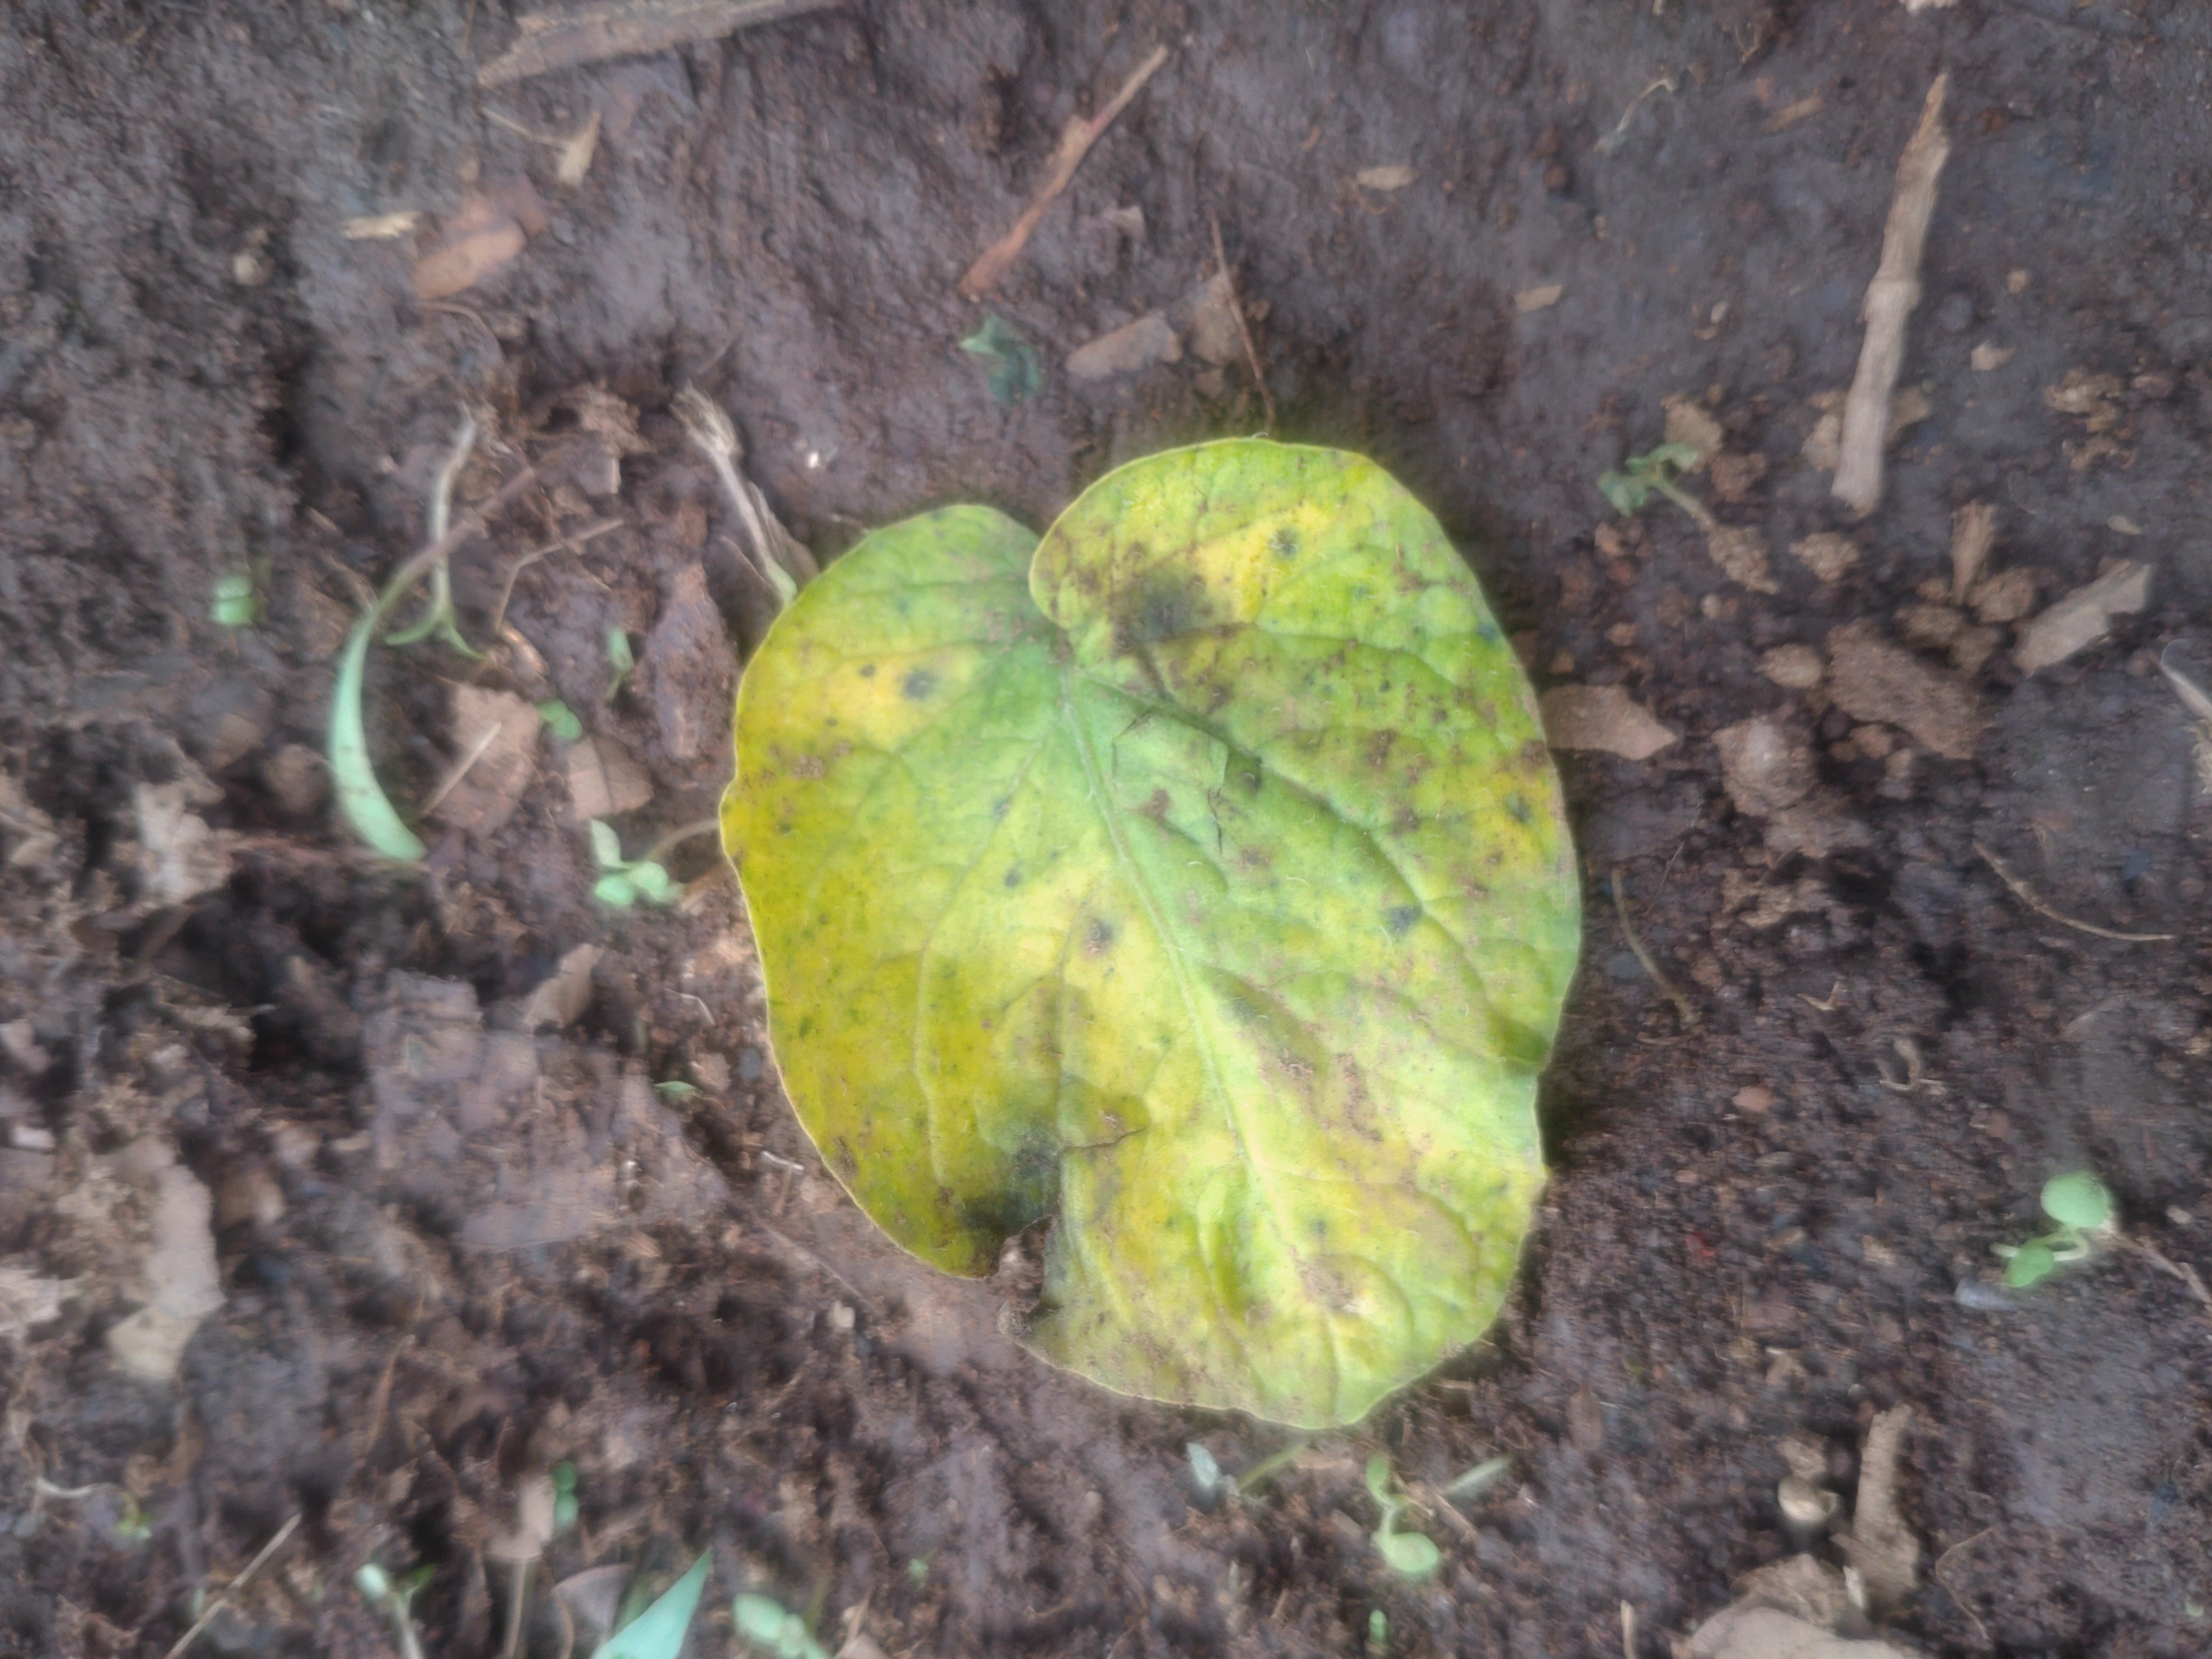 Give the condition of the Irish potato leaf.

late blight
